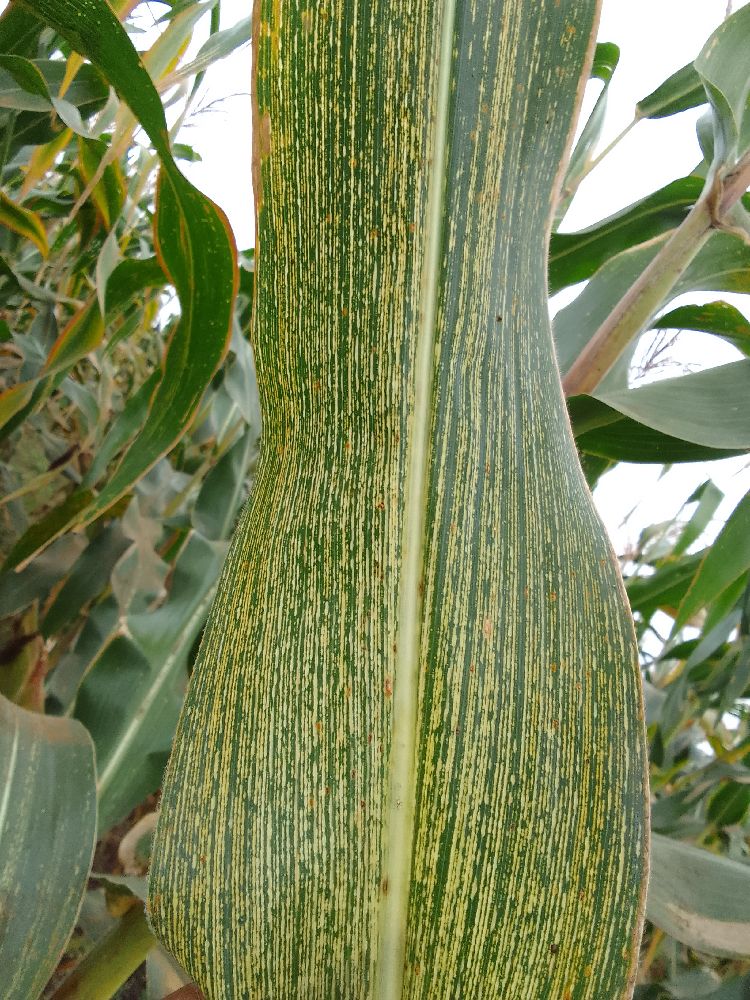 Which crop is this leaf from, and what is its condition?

maize, maize streak virus
